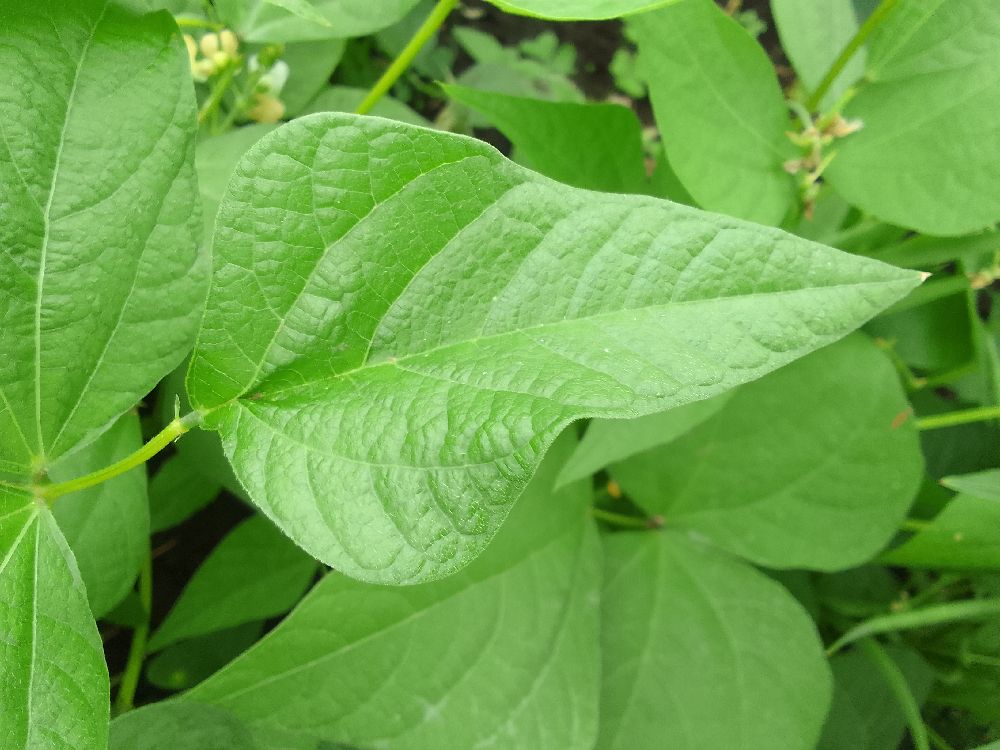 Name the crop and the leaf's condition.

common bean, healthy
